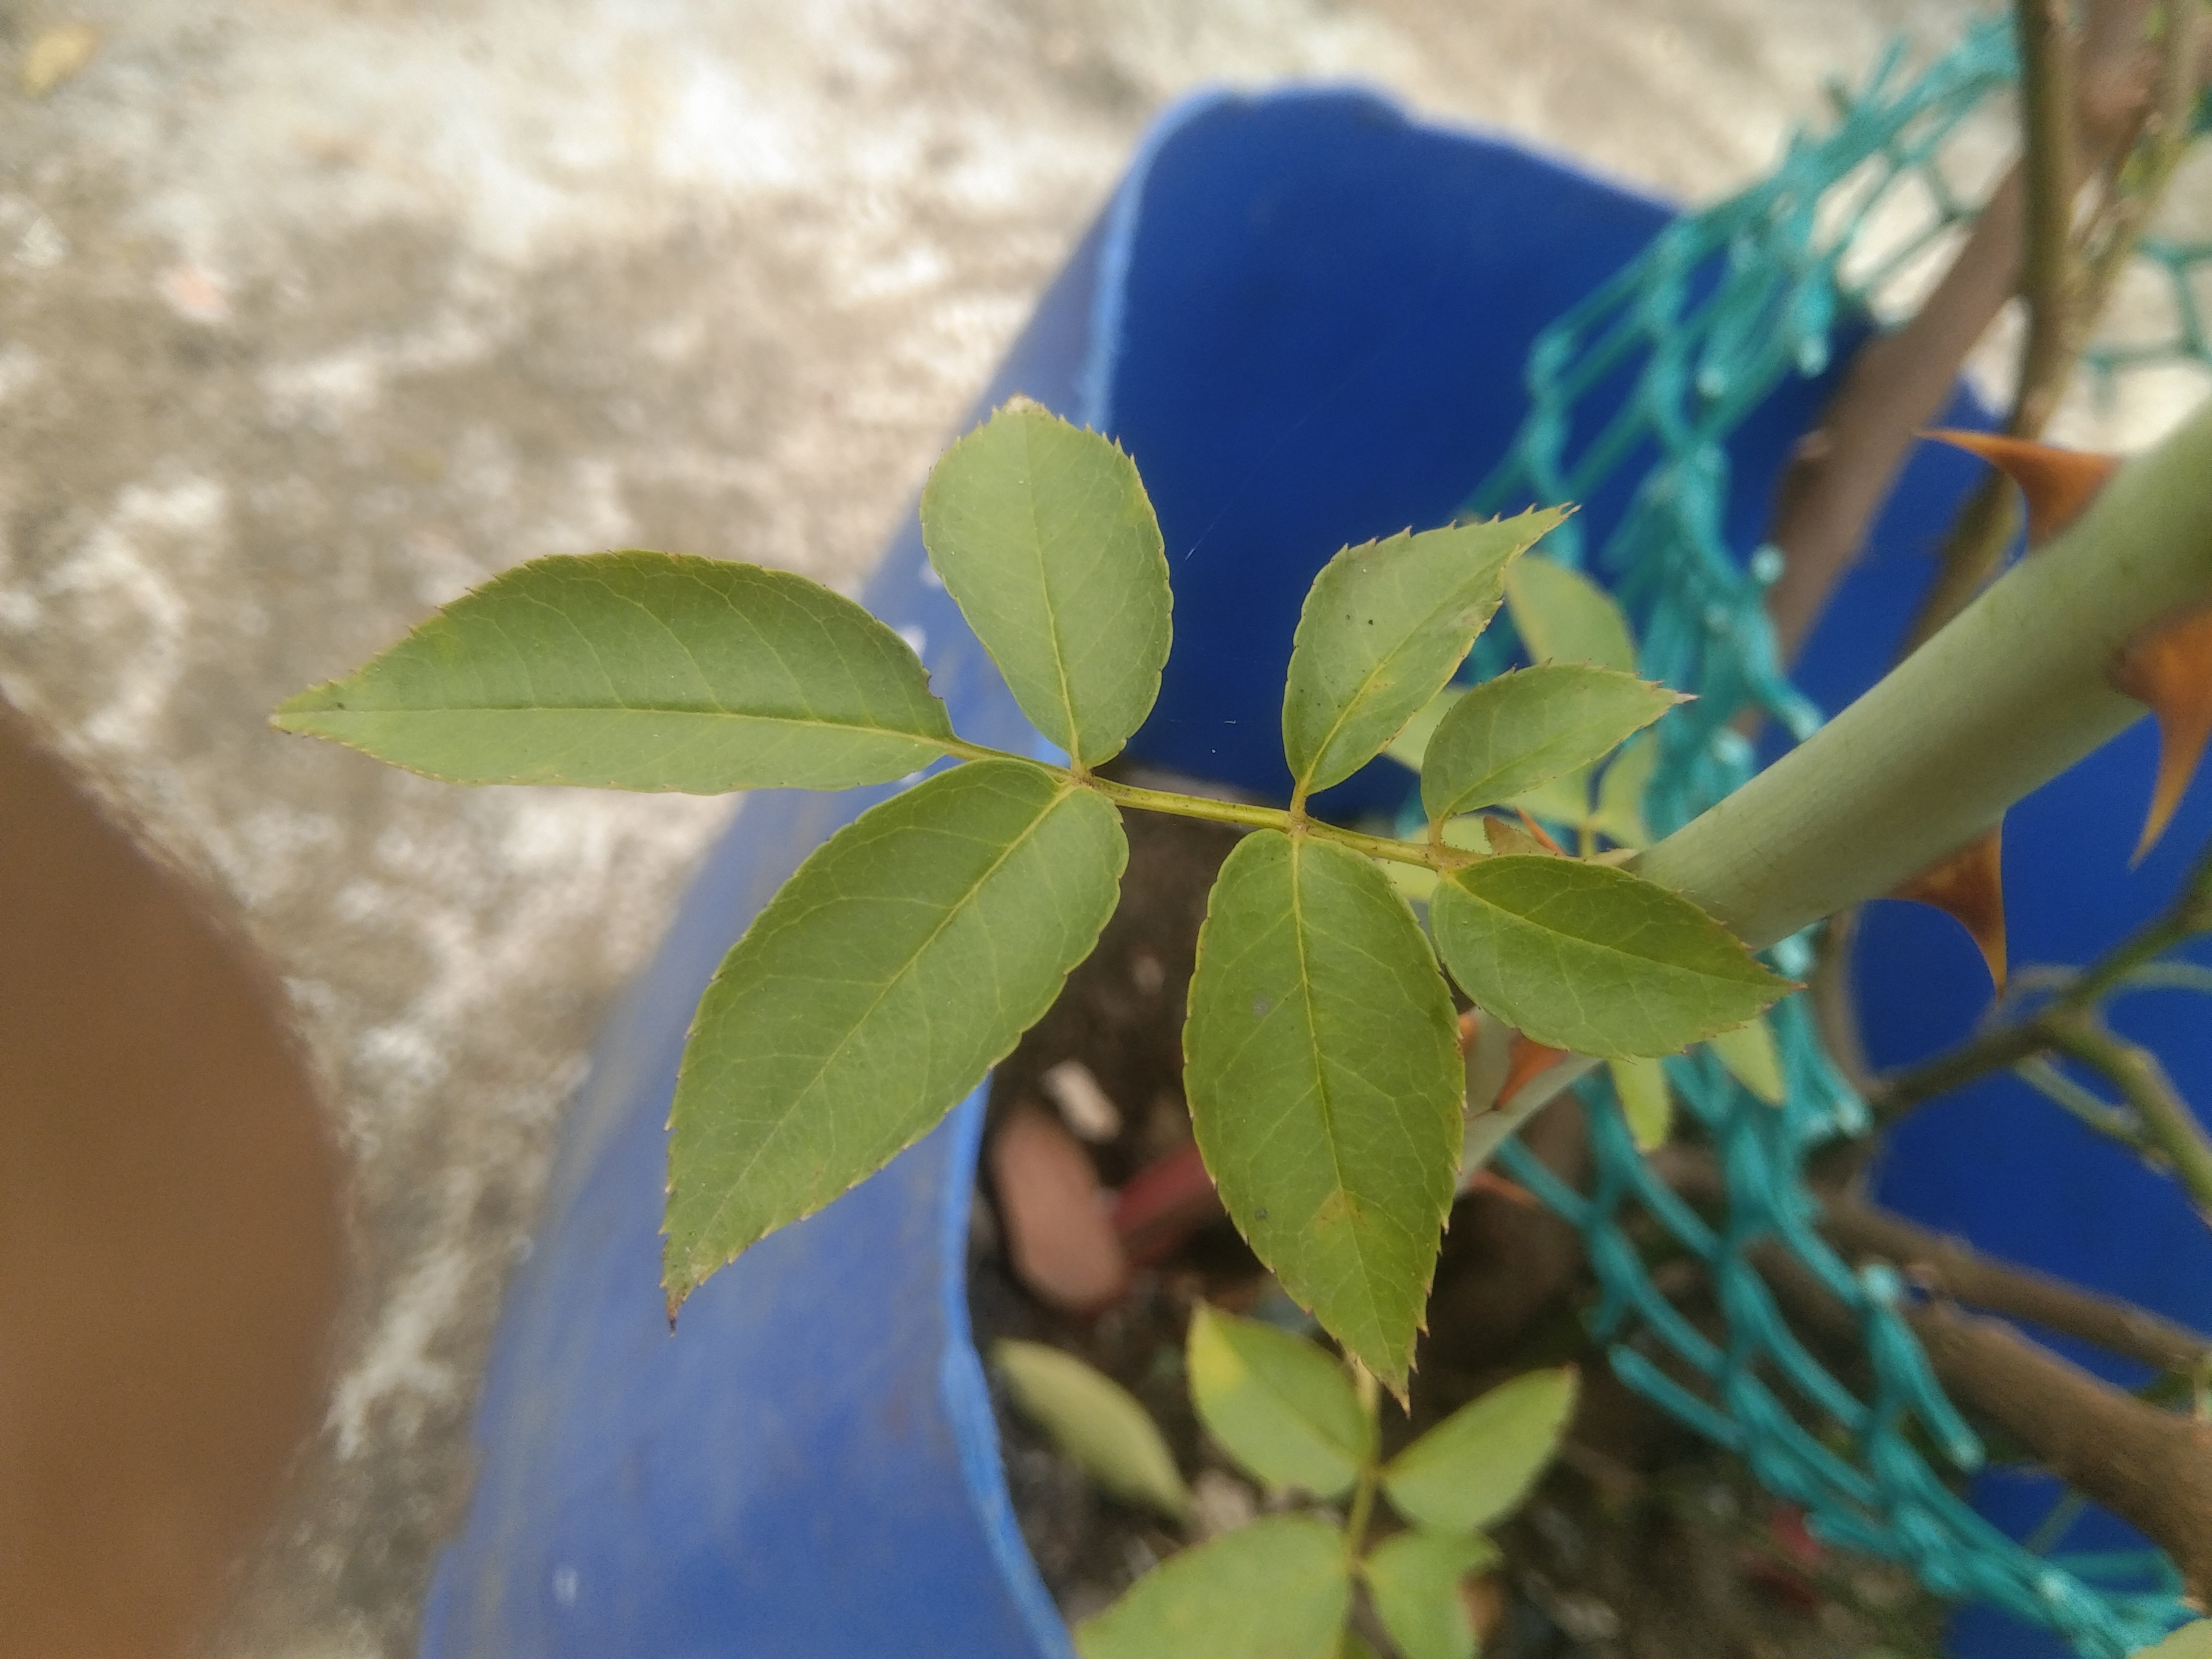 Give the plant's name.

rose
